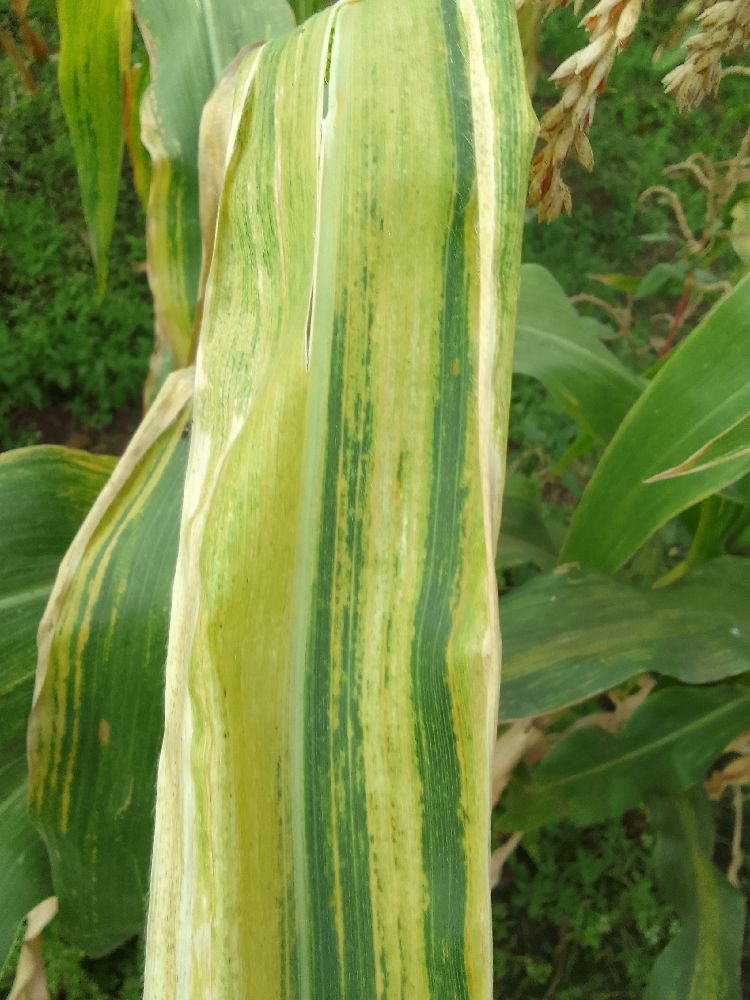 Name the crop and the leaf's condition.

maize, maize lethal necrosis
